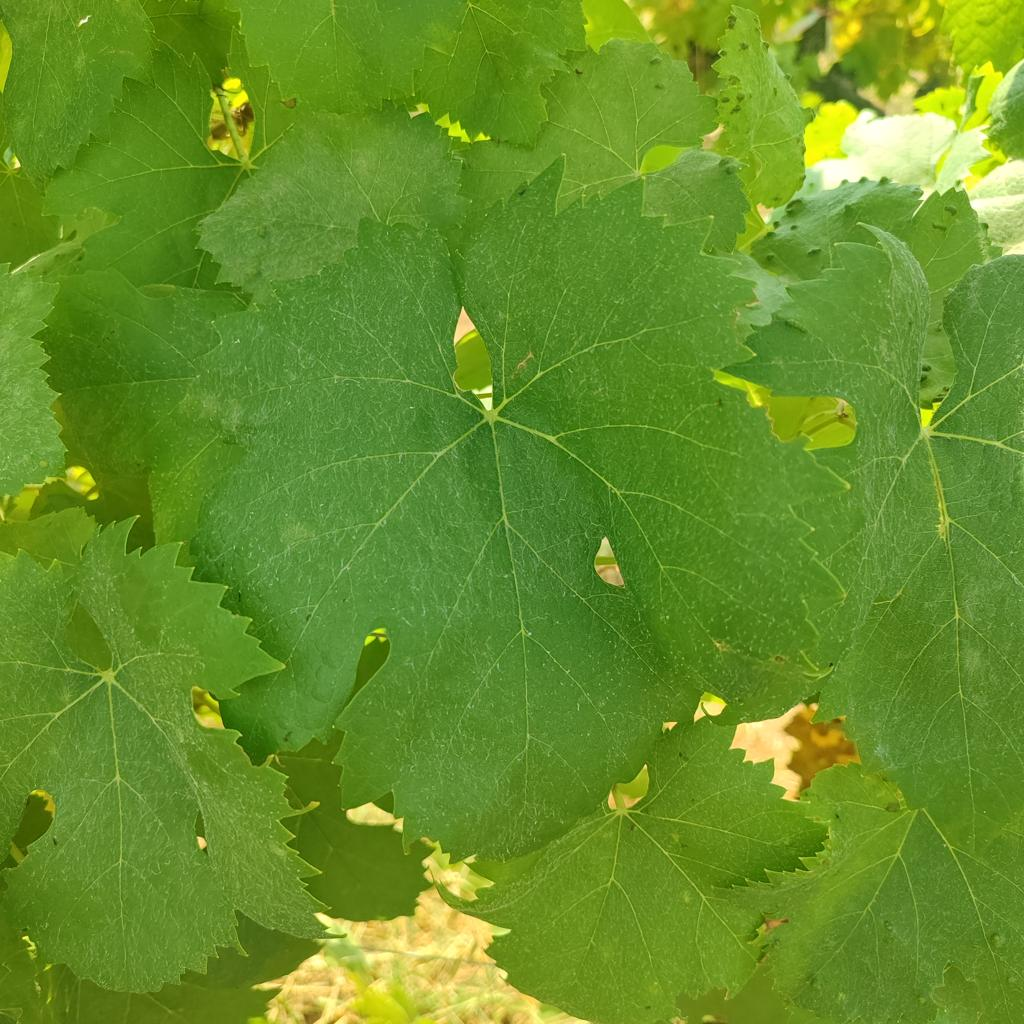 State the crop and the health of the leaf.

grapevine, healthy
